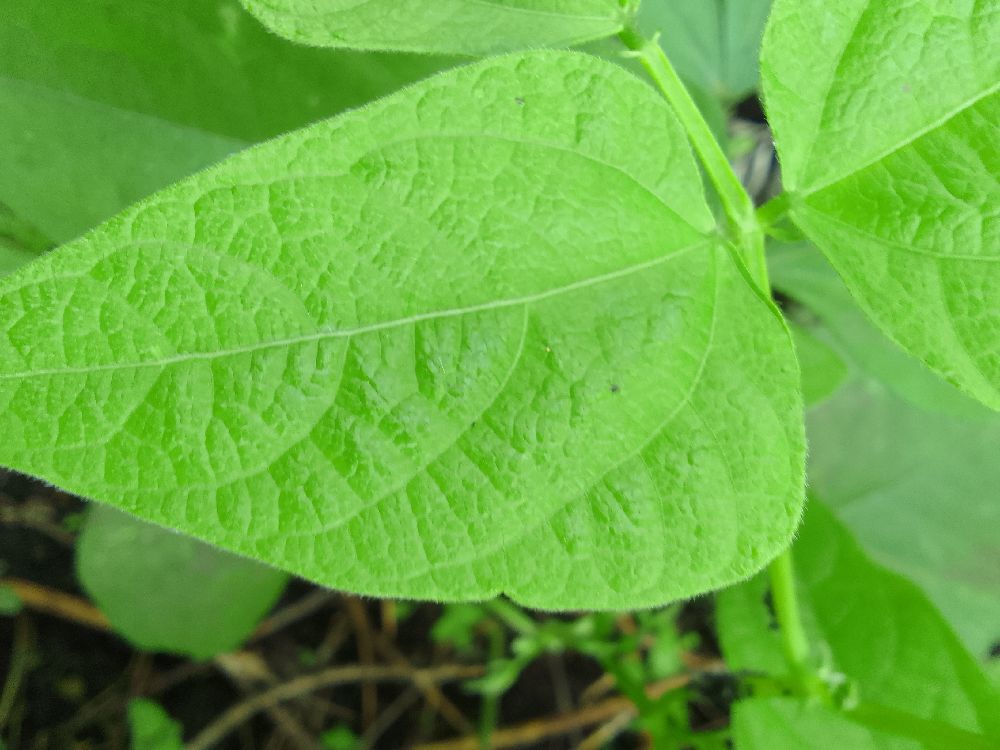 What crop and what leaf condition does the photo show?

common bean, healthy
